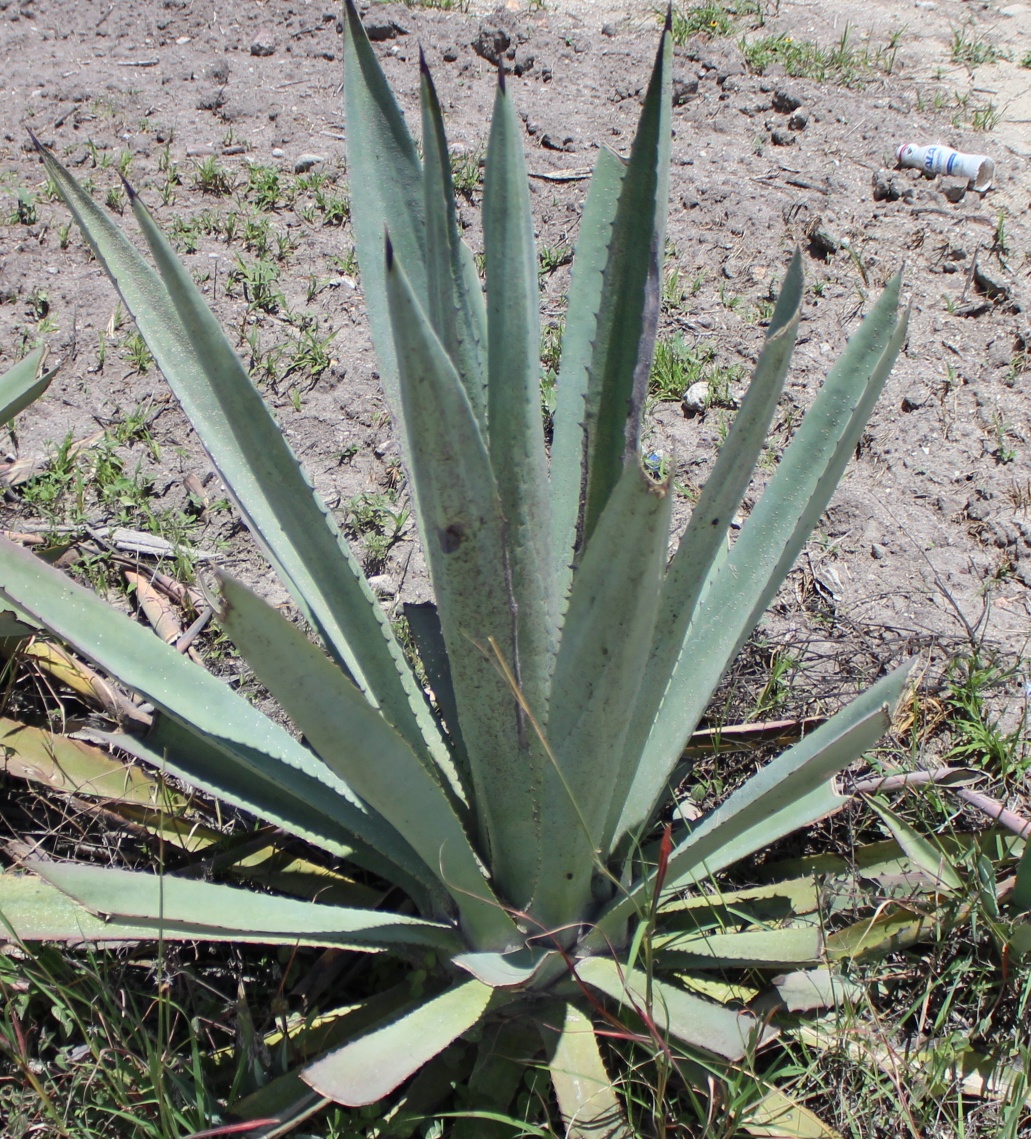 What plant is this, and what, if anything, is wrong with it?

agave, spotted
